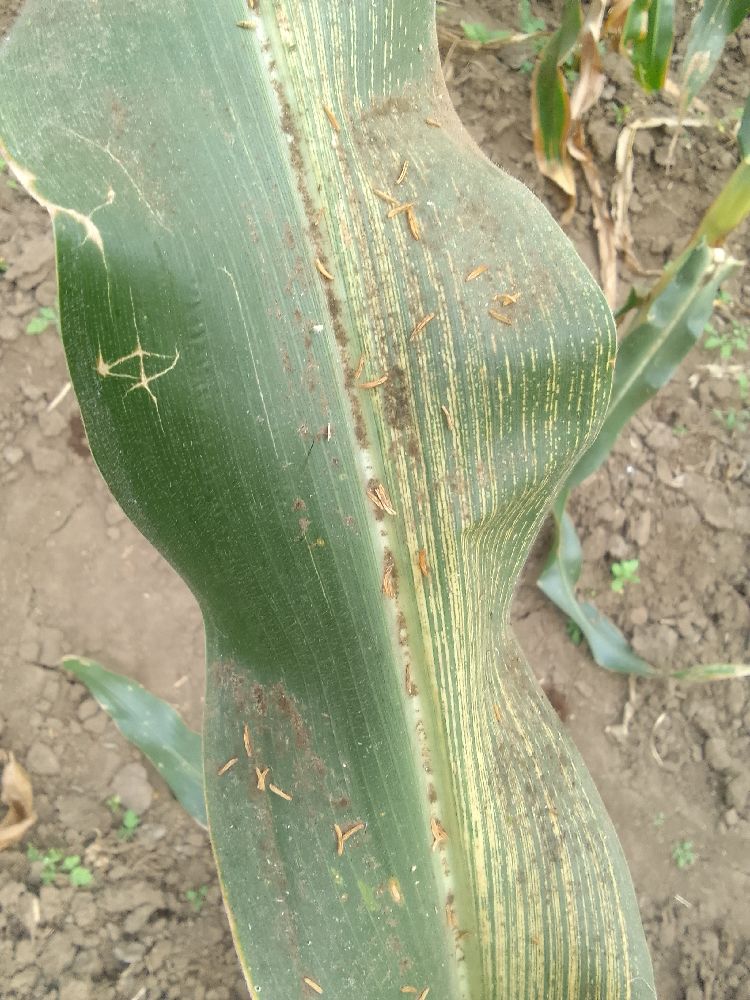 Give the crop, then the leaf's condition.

maize, maize streak virus
